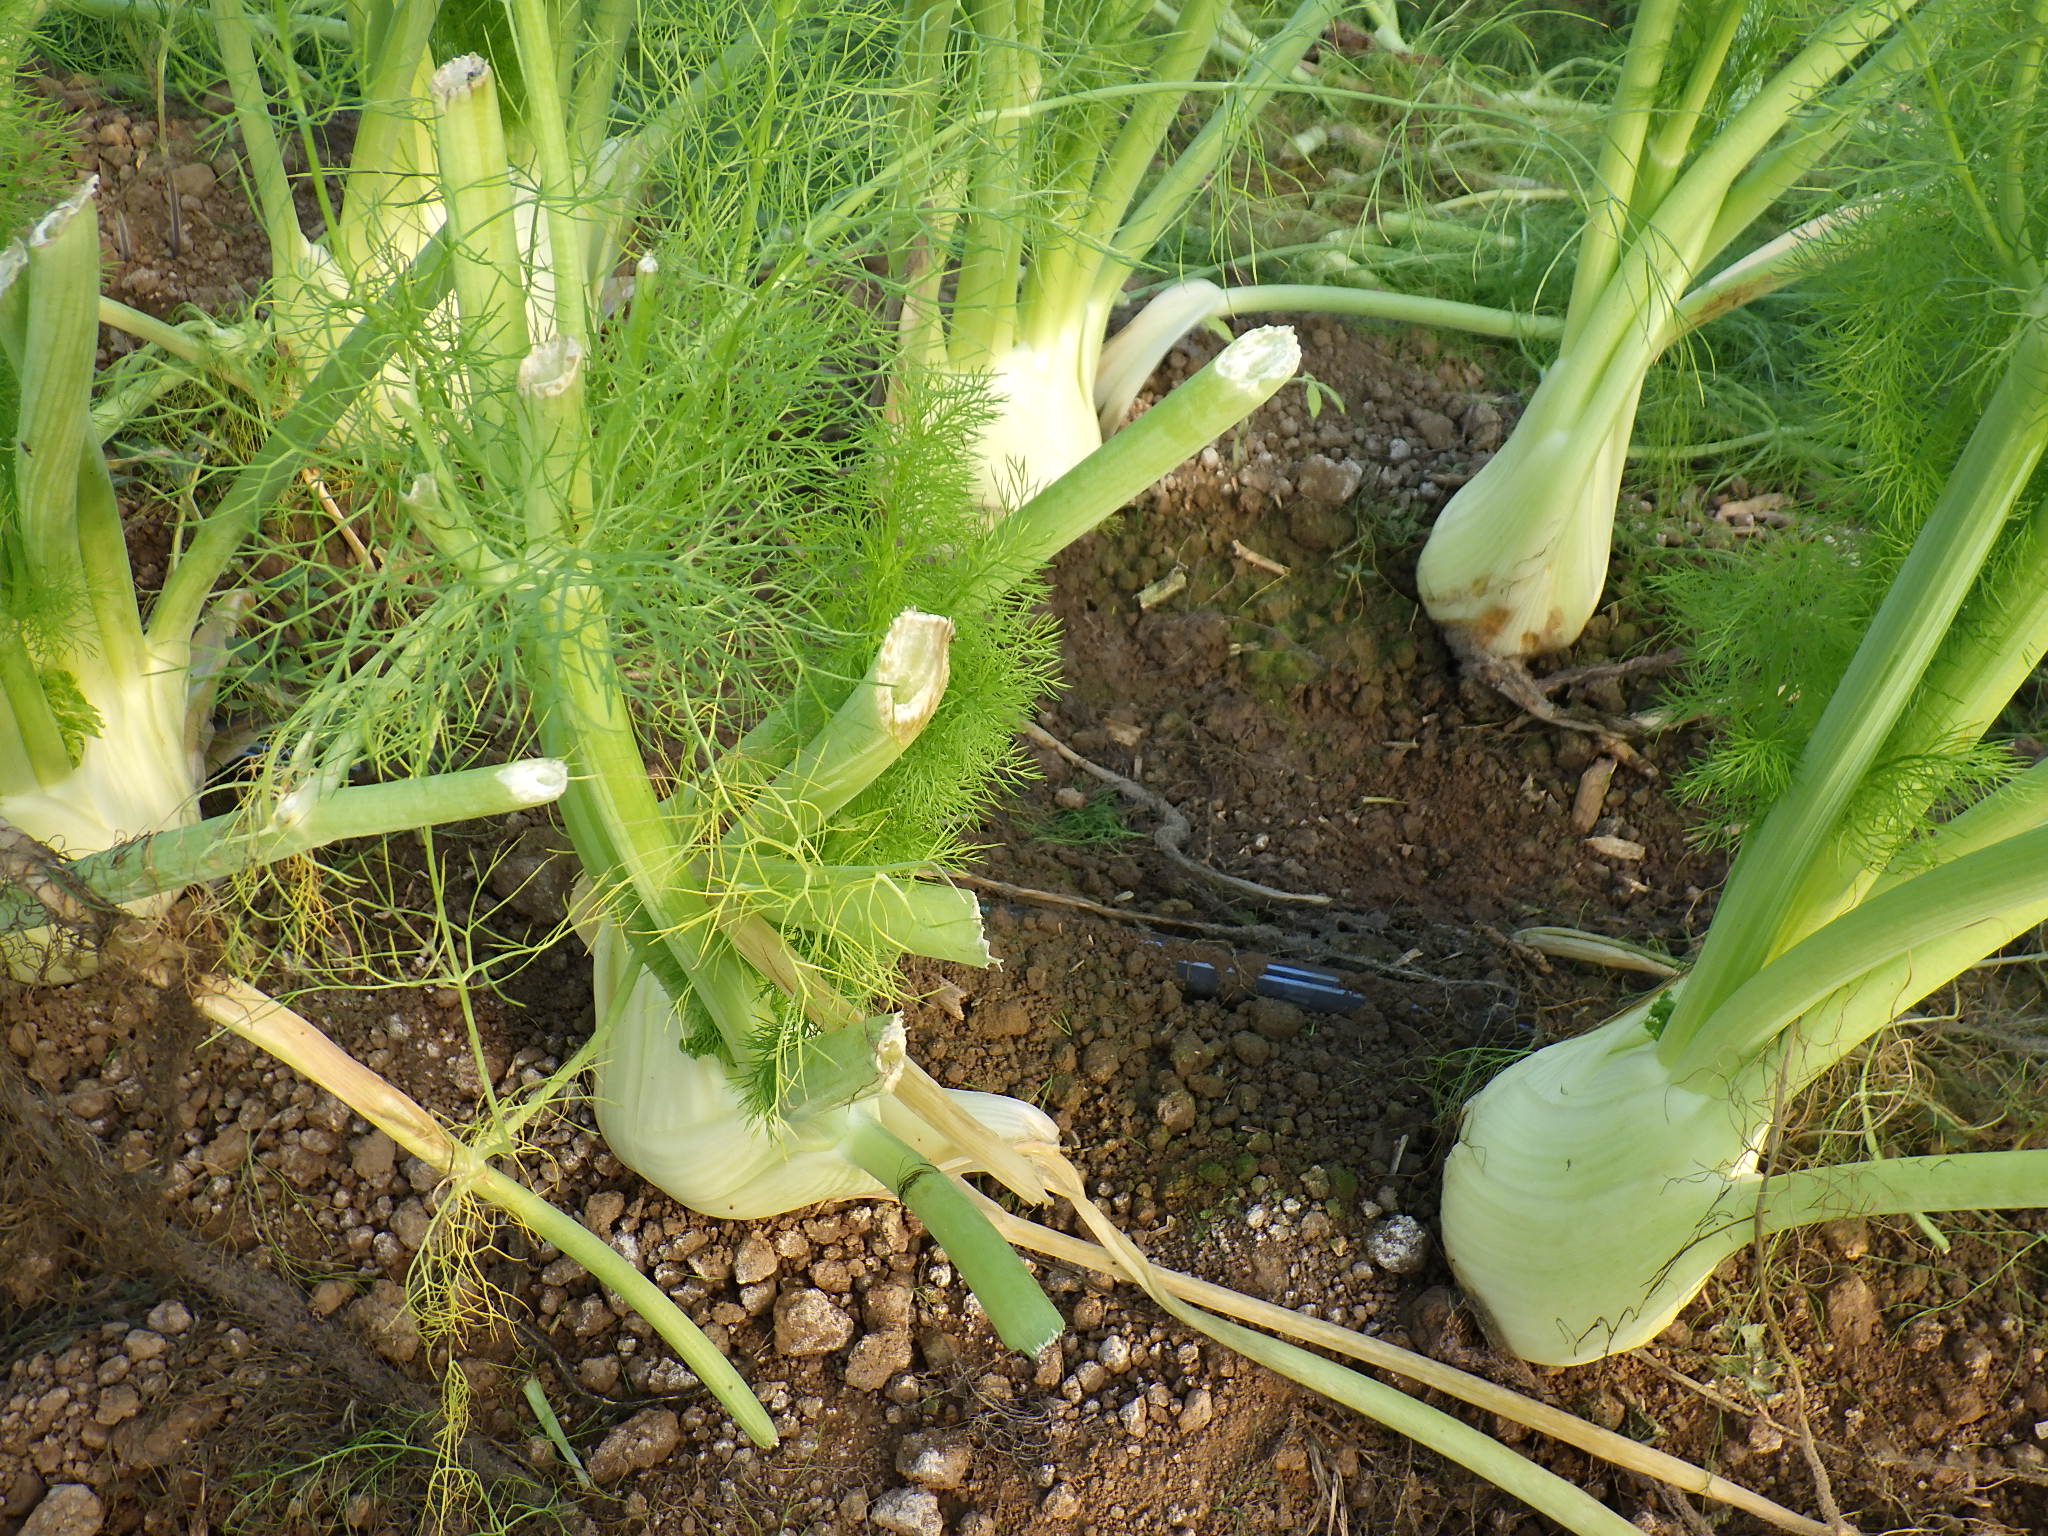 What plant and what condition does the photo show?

fennel, mechanical damage
